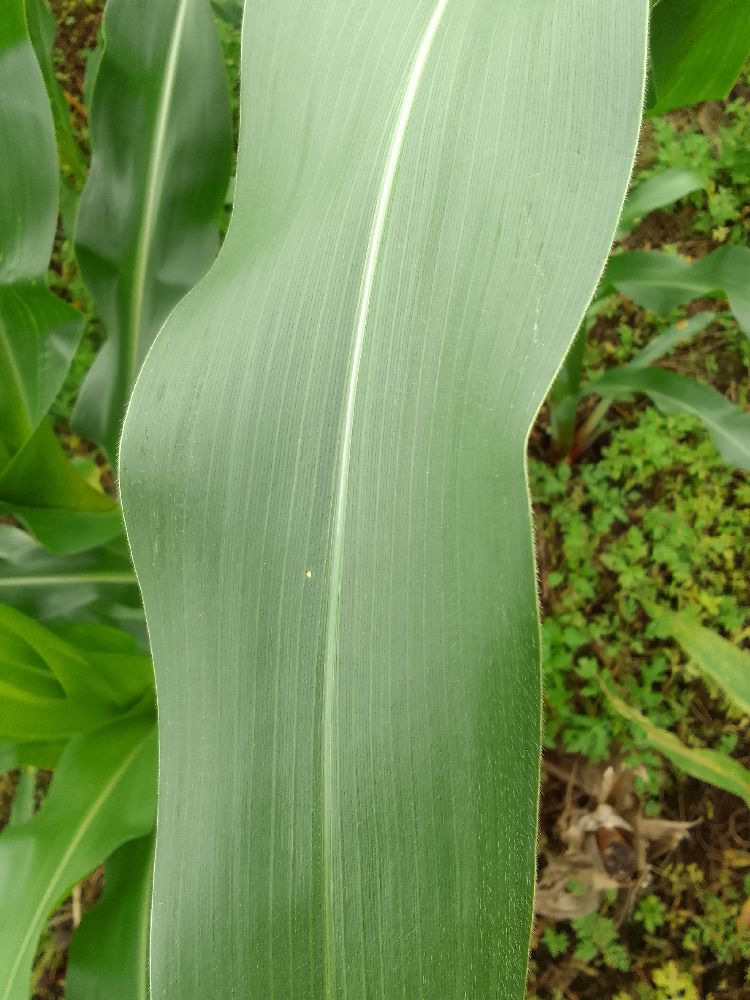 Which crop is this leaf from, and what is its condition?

maize, healthy
